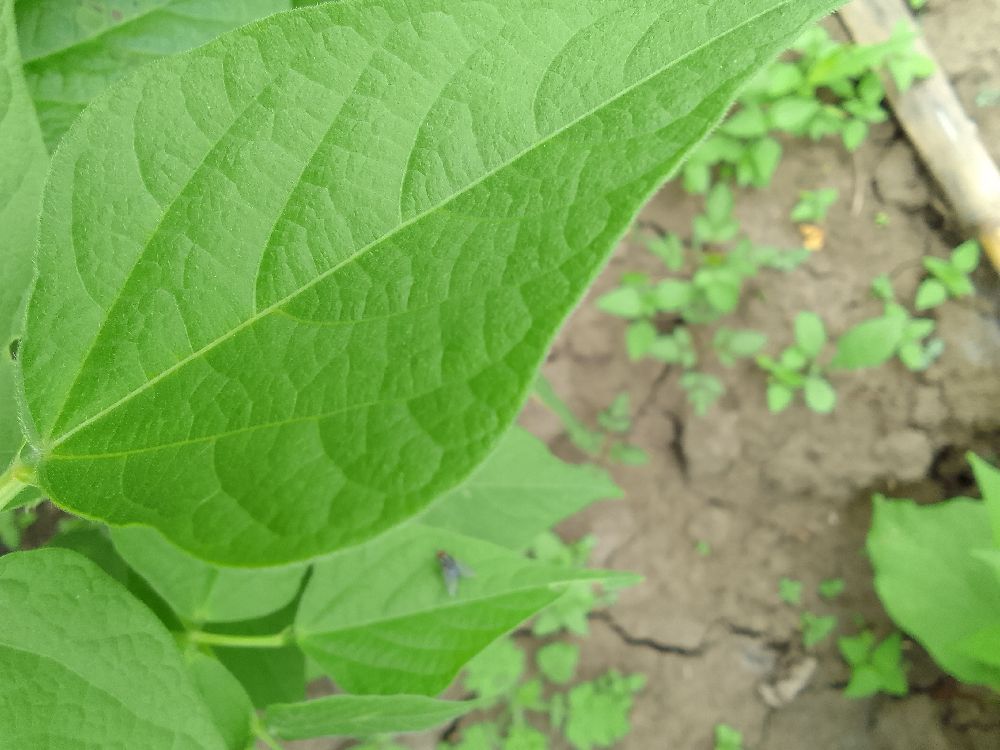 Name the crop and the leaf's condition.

common bean, healthy
